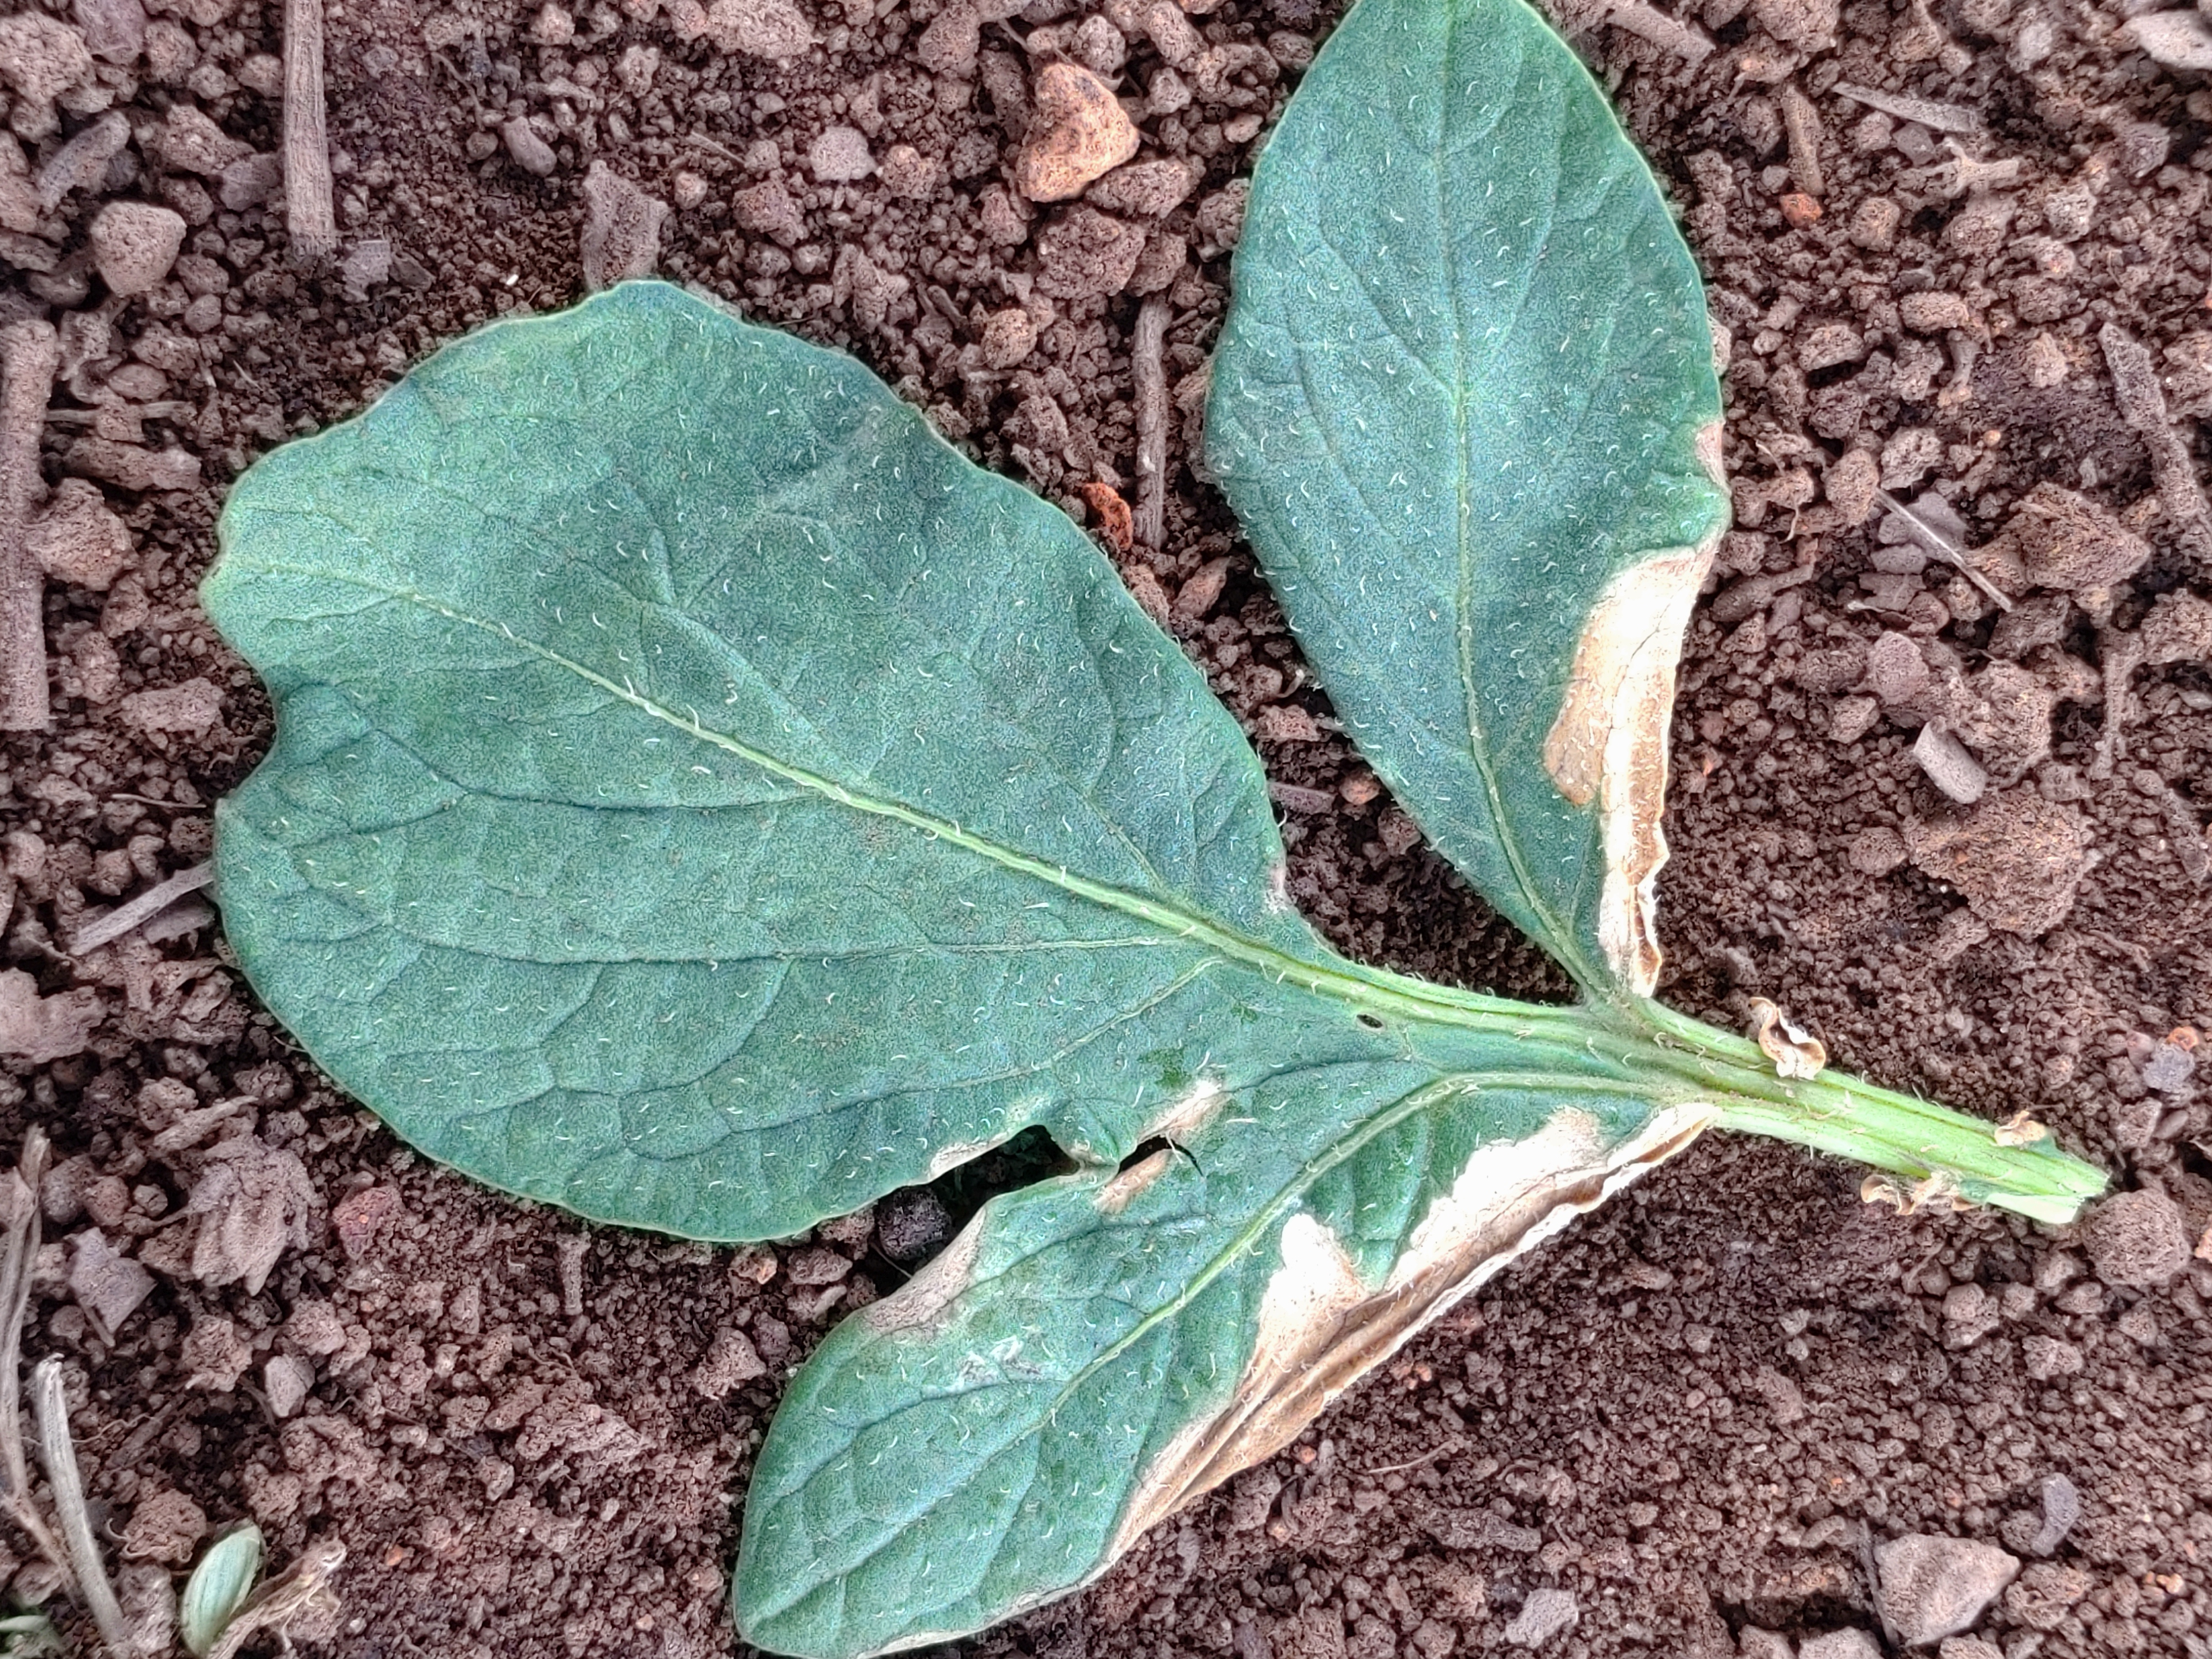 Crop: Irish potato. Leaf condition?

early blight
